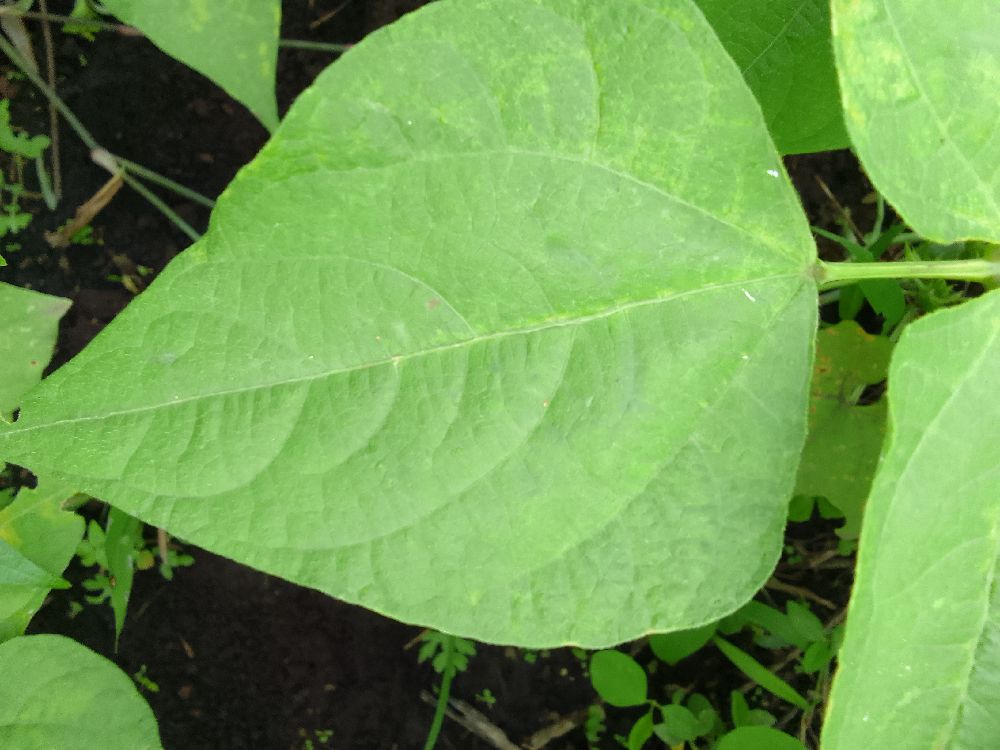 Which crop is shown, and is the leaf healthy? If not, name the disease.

common bean, healthy
